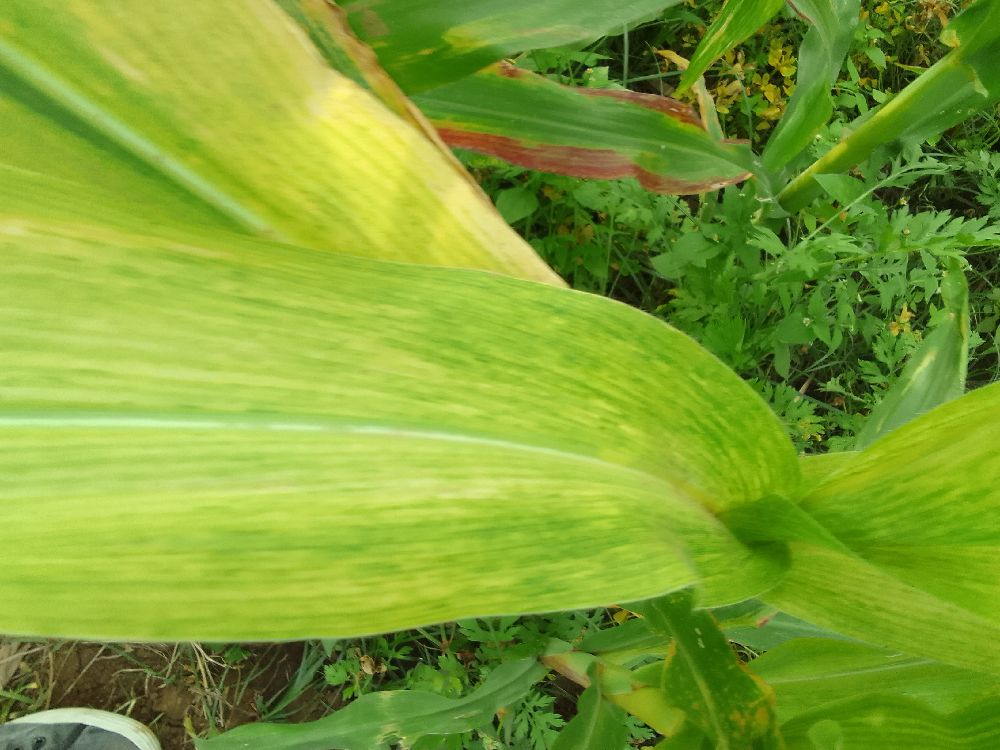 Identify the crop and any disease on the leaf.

maize, maize lethal necrosis
